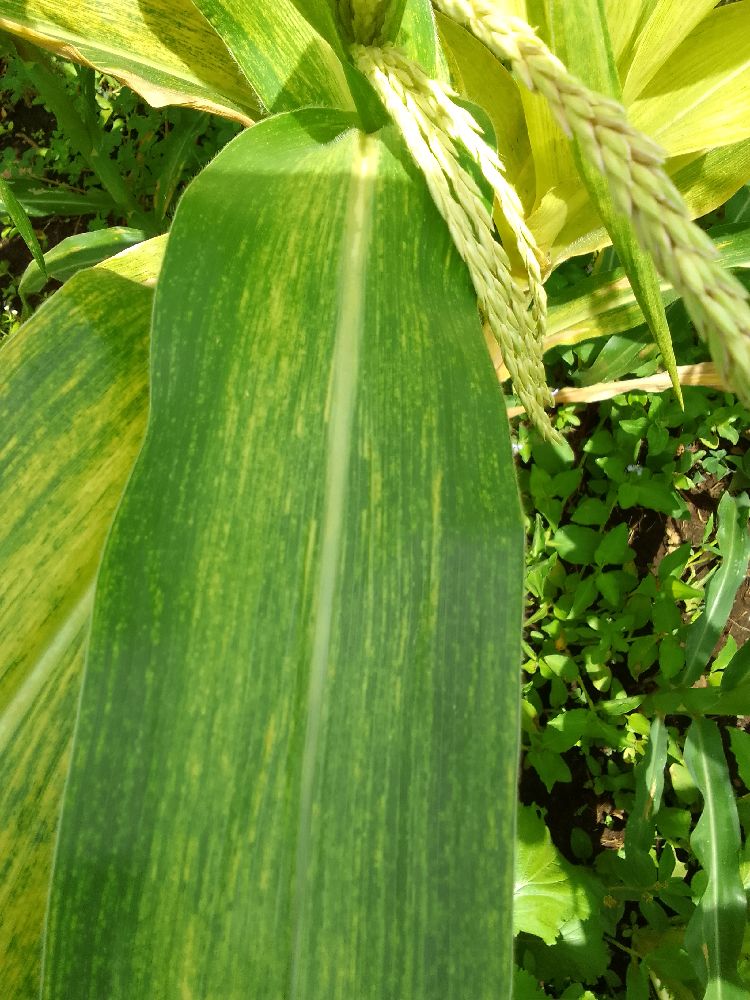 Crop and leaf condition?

maize, maize lethal necrosis
